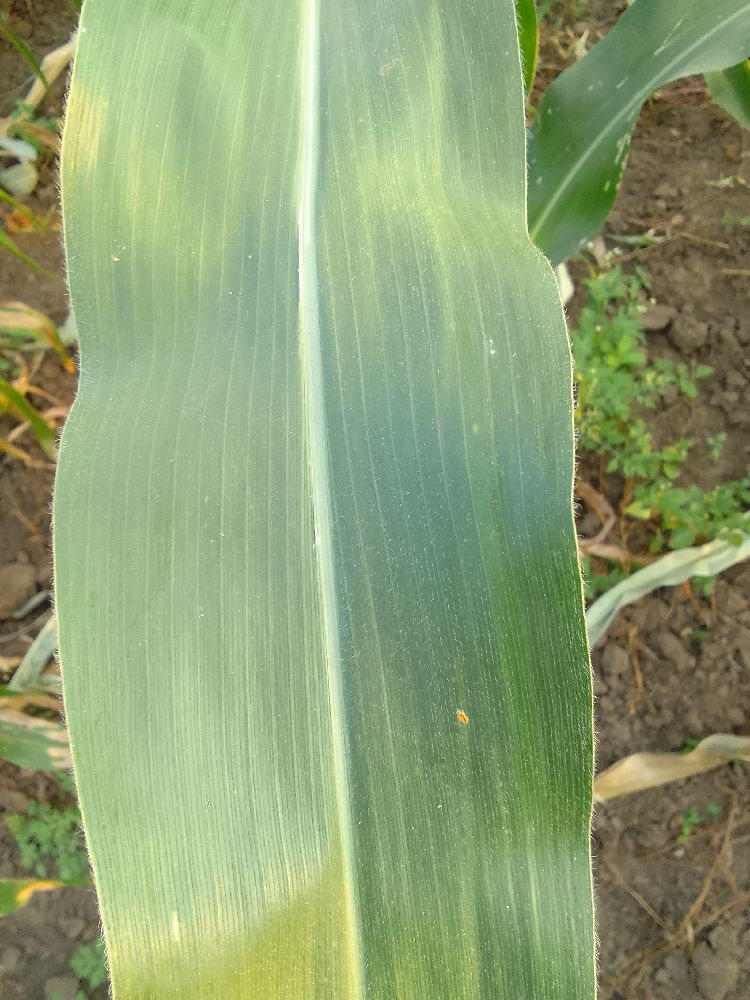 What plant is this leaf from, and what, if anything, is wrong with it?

maize, healthy
